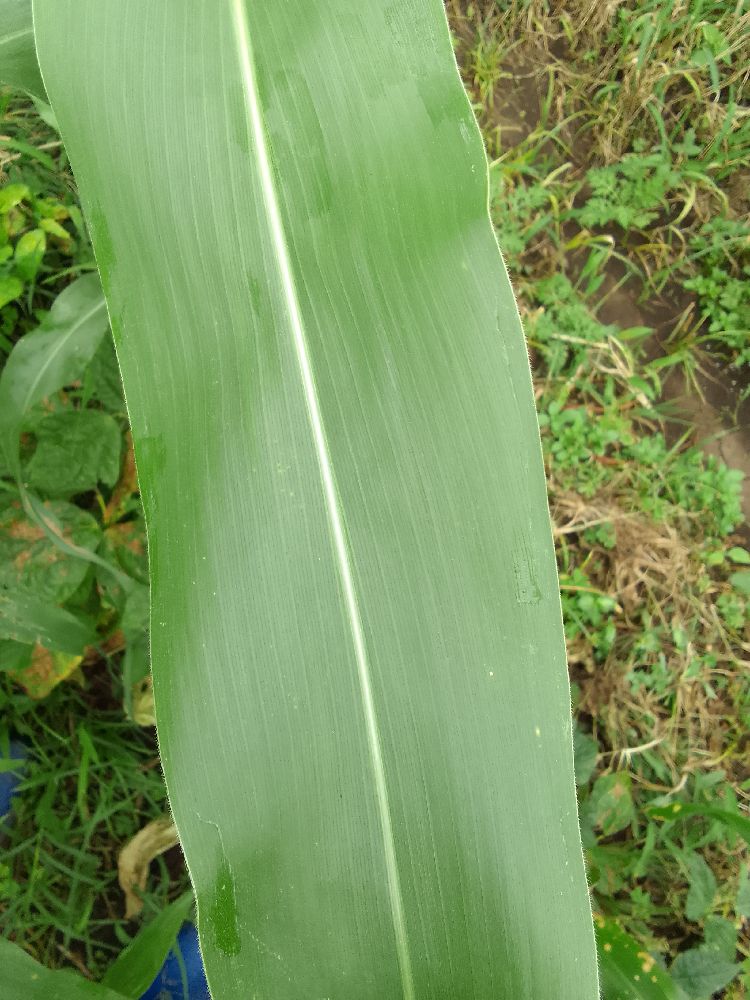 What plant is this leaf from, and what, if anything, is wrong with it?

maize, healthy
